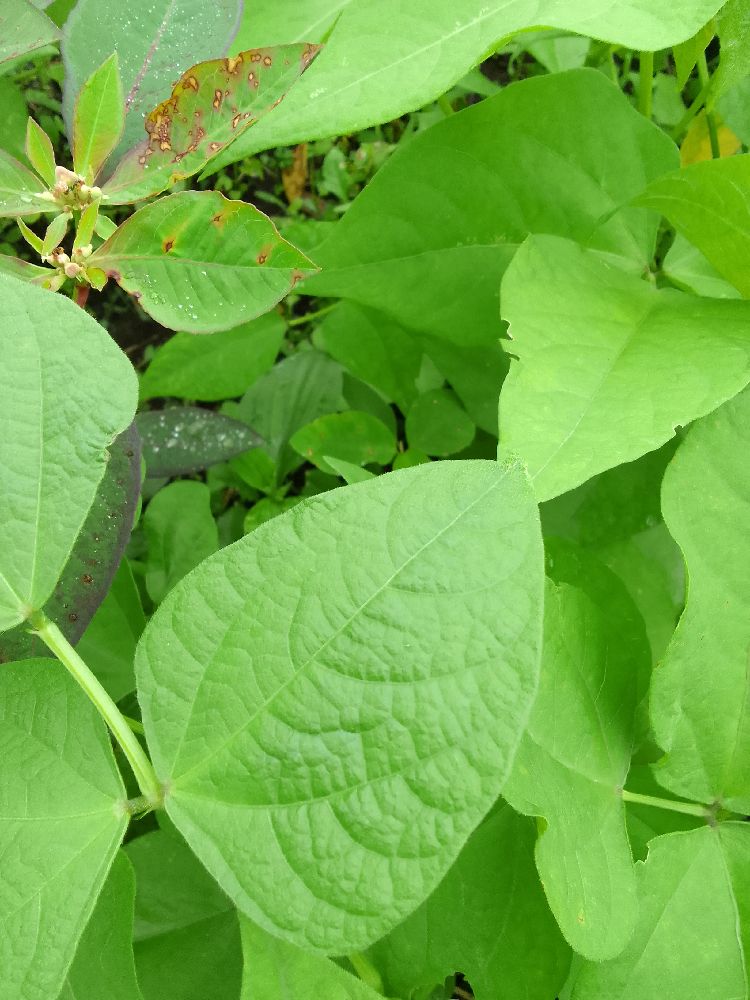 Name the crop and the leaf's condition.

common bean, healthy
